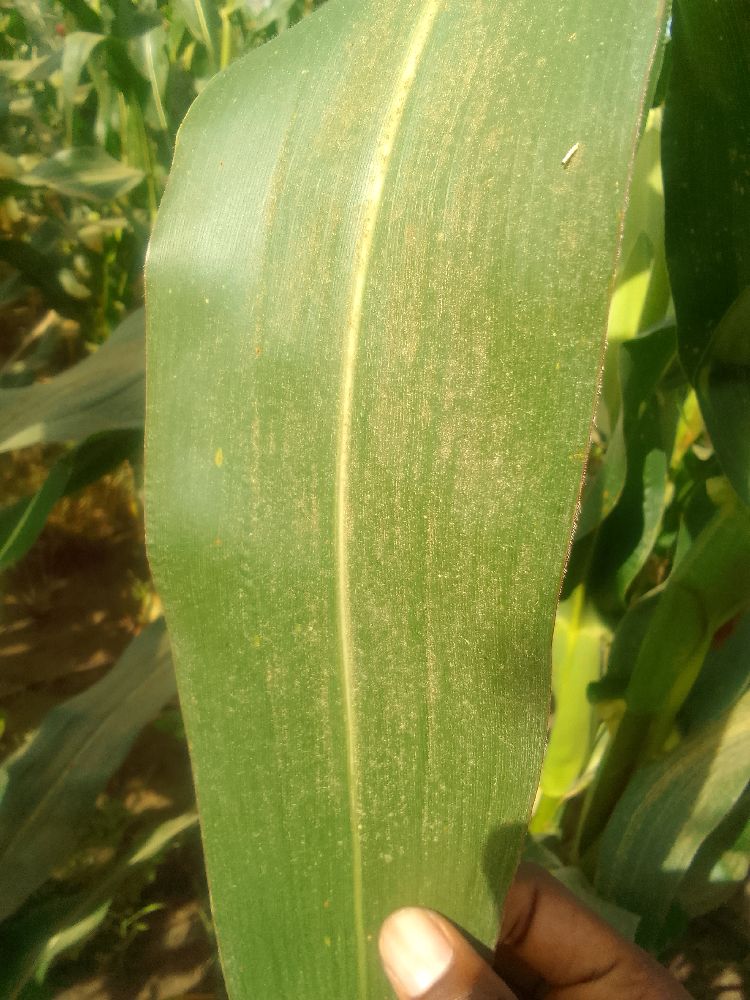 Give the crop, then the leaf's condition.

maize, healthy
